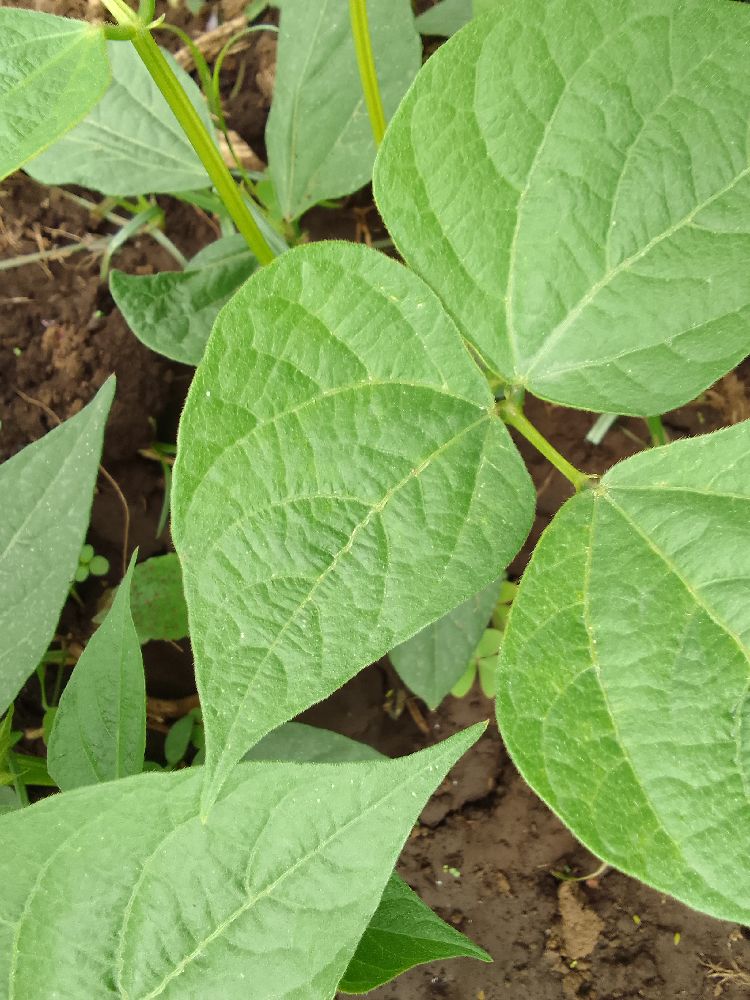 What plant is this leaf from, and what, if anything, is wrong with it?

common bean, healthy
